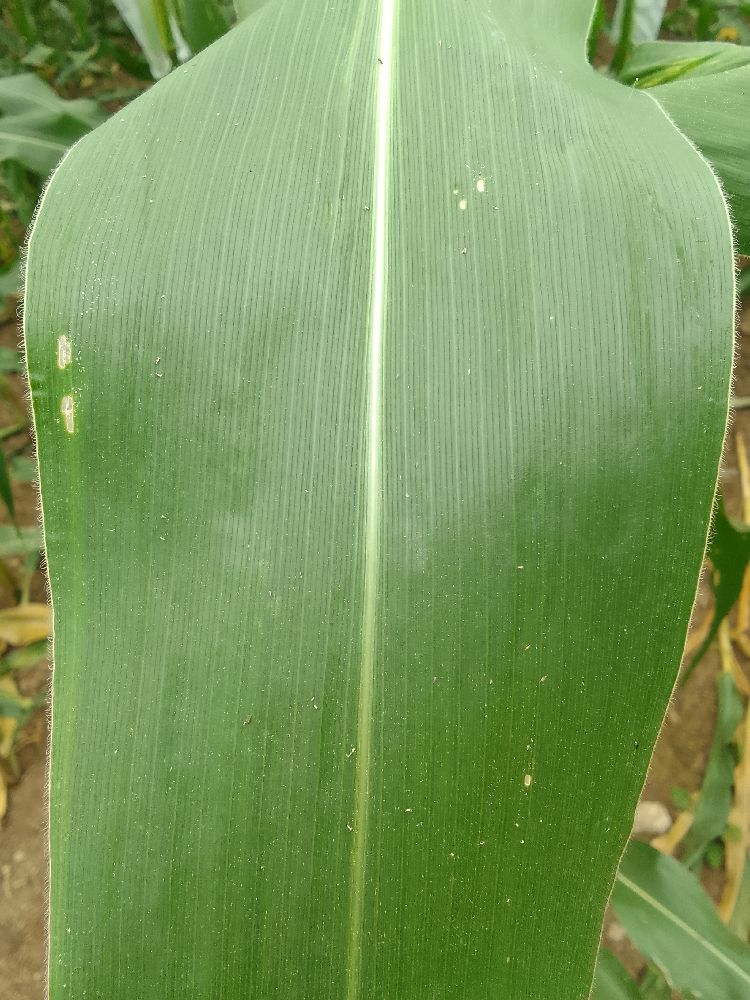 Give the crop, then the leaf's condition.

maize, healthy
